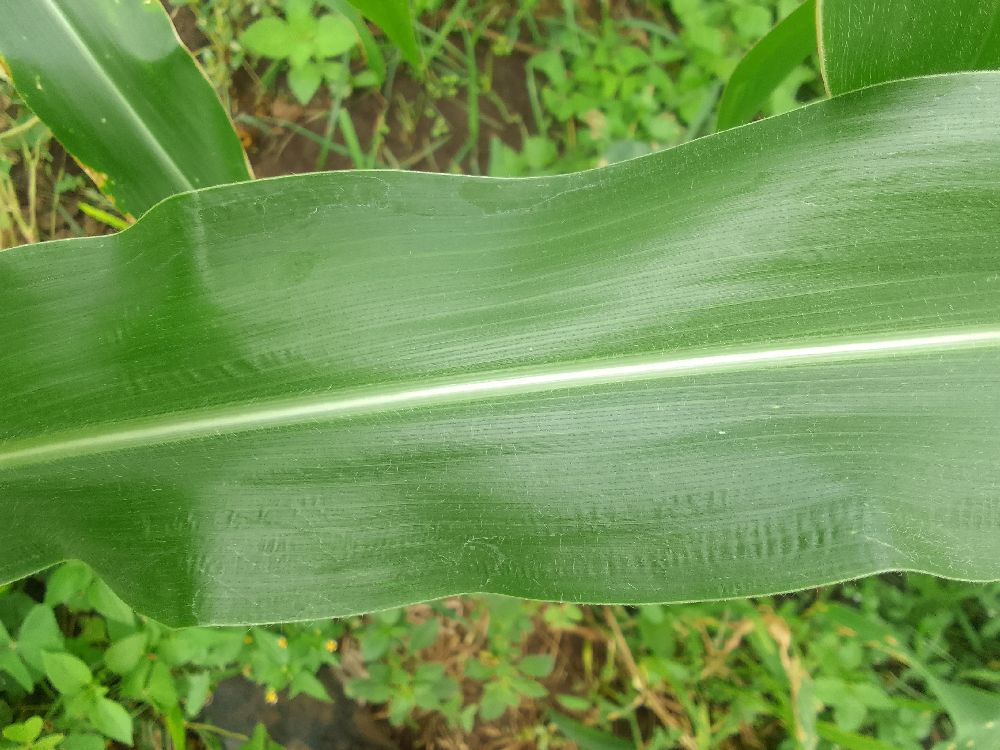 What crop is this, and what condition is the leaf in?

maize, healthy
